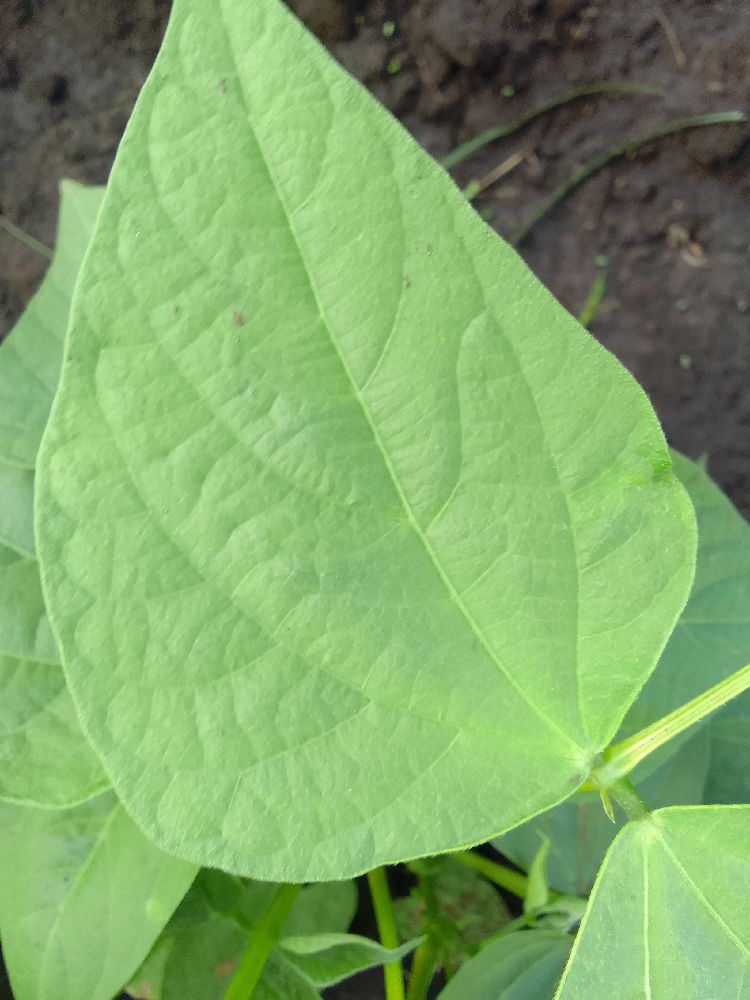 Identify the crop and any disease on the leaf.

common bean, healthy
